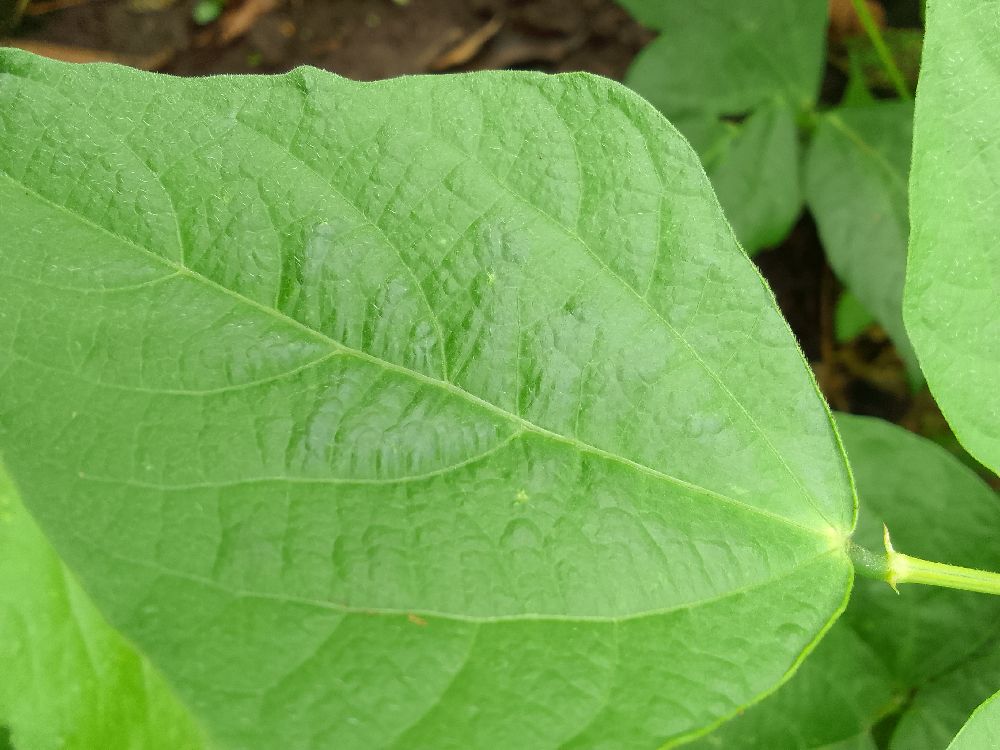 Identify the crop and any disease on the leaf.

common bean, healthy
